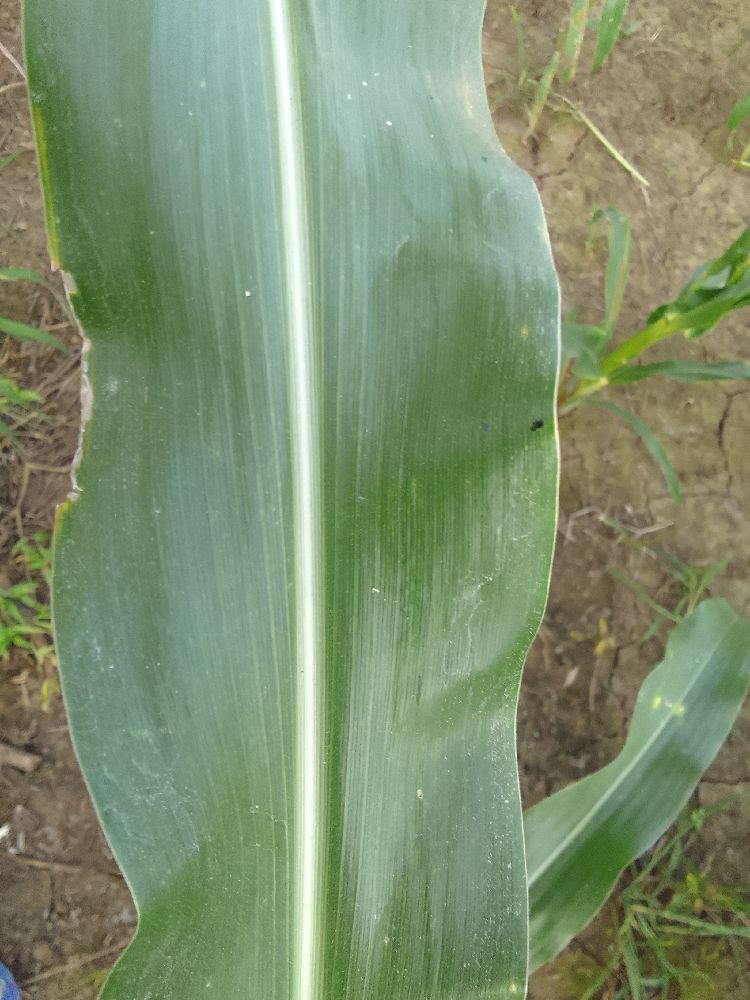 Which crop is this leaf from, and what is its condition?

maize, healthy
